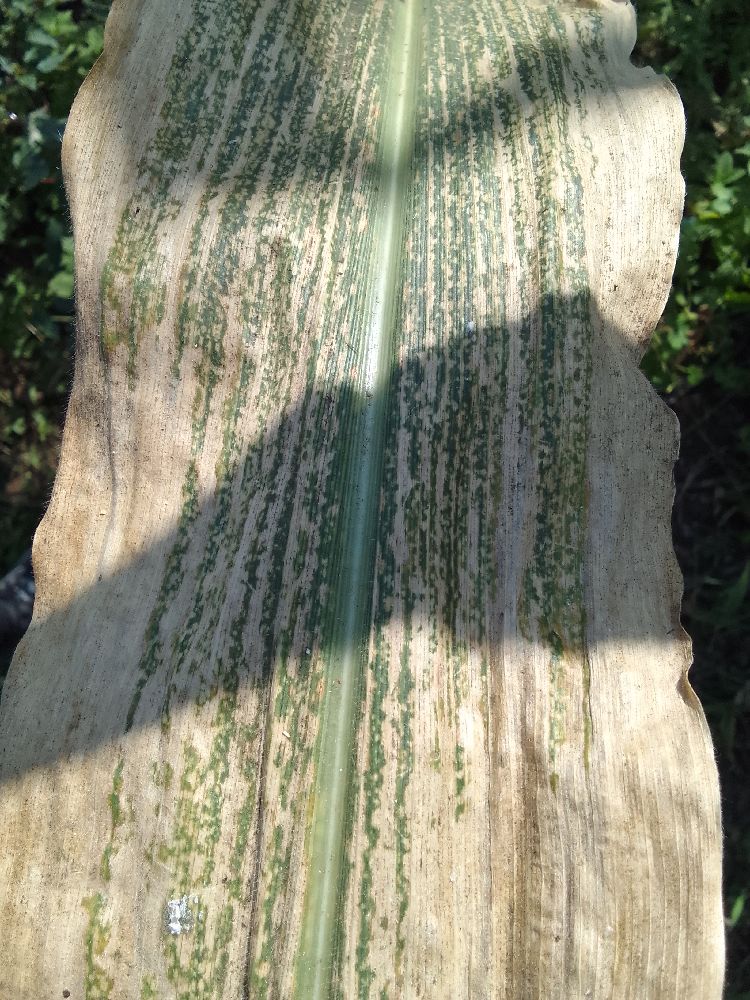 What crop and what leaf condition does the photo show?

maize, maize lethal necrosis
